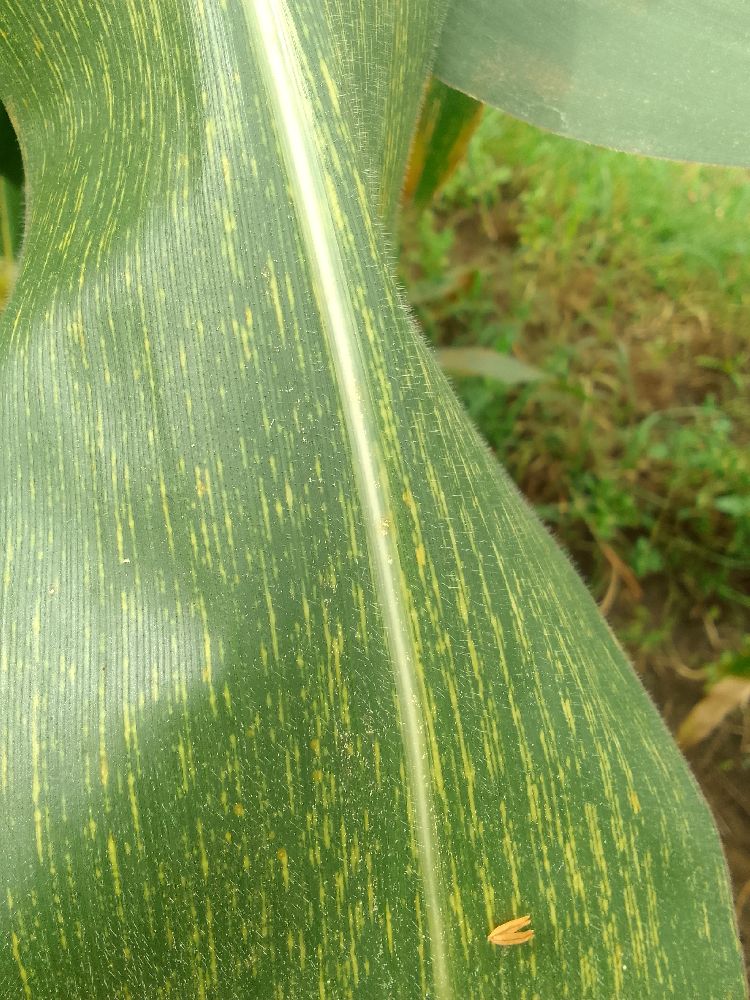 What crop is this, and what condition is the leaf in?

maize, maize streak virus
